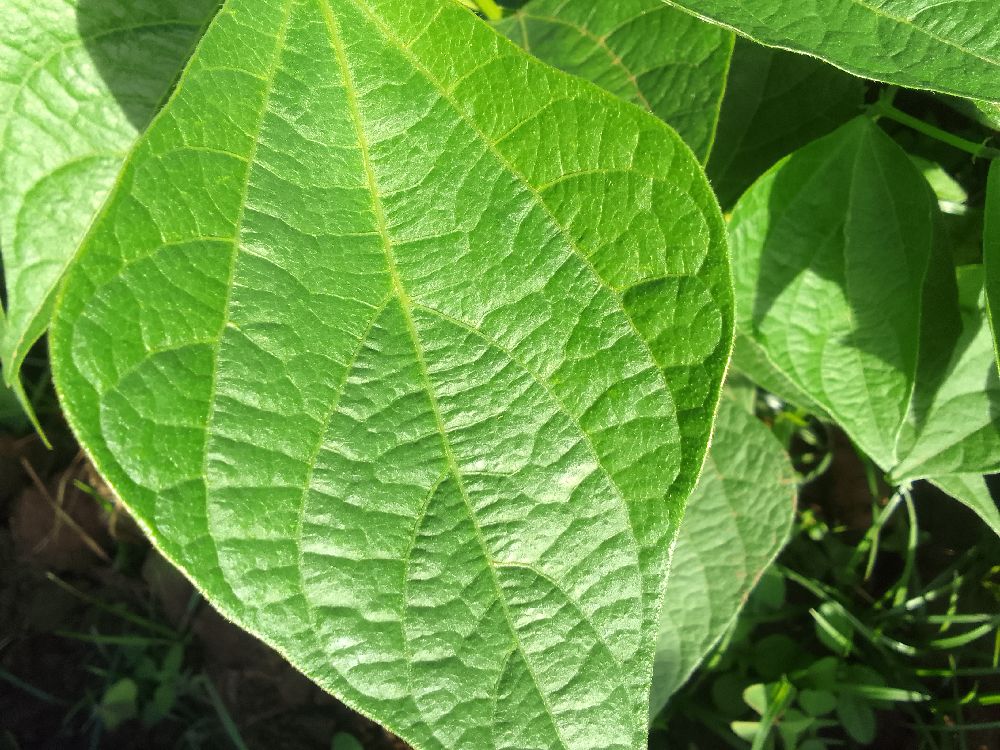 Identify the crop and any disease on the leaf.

common bean, healthy
